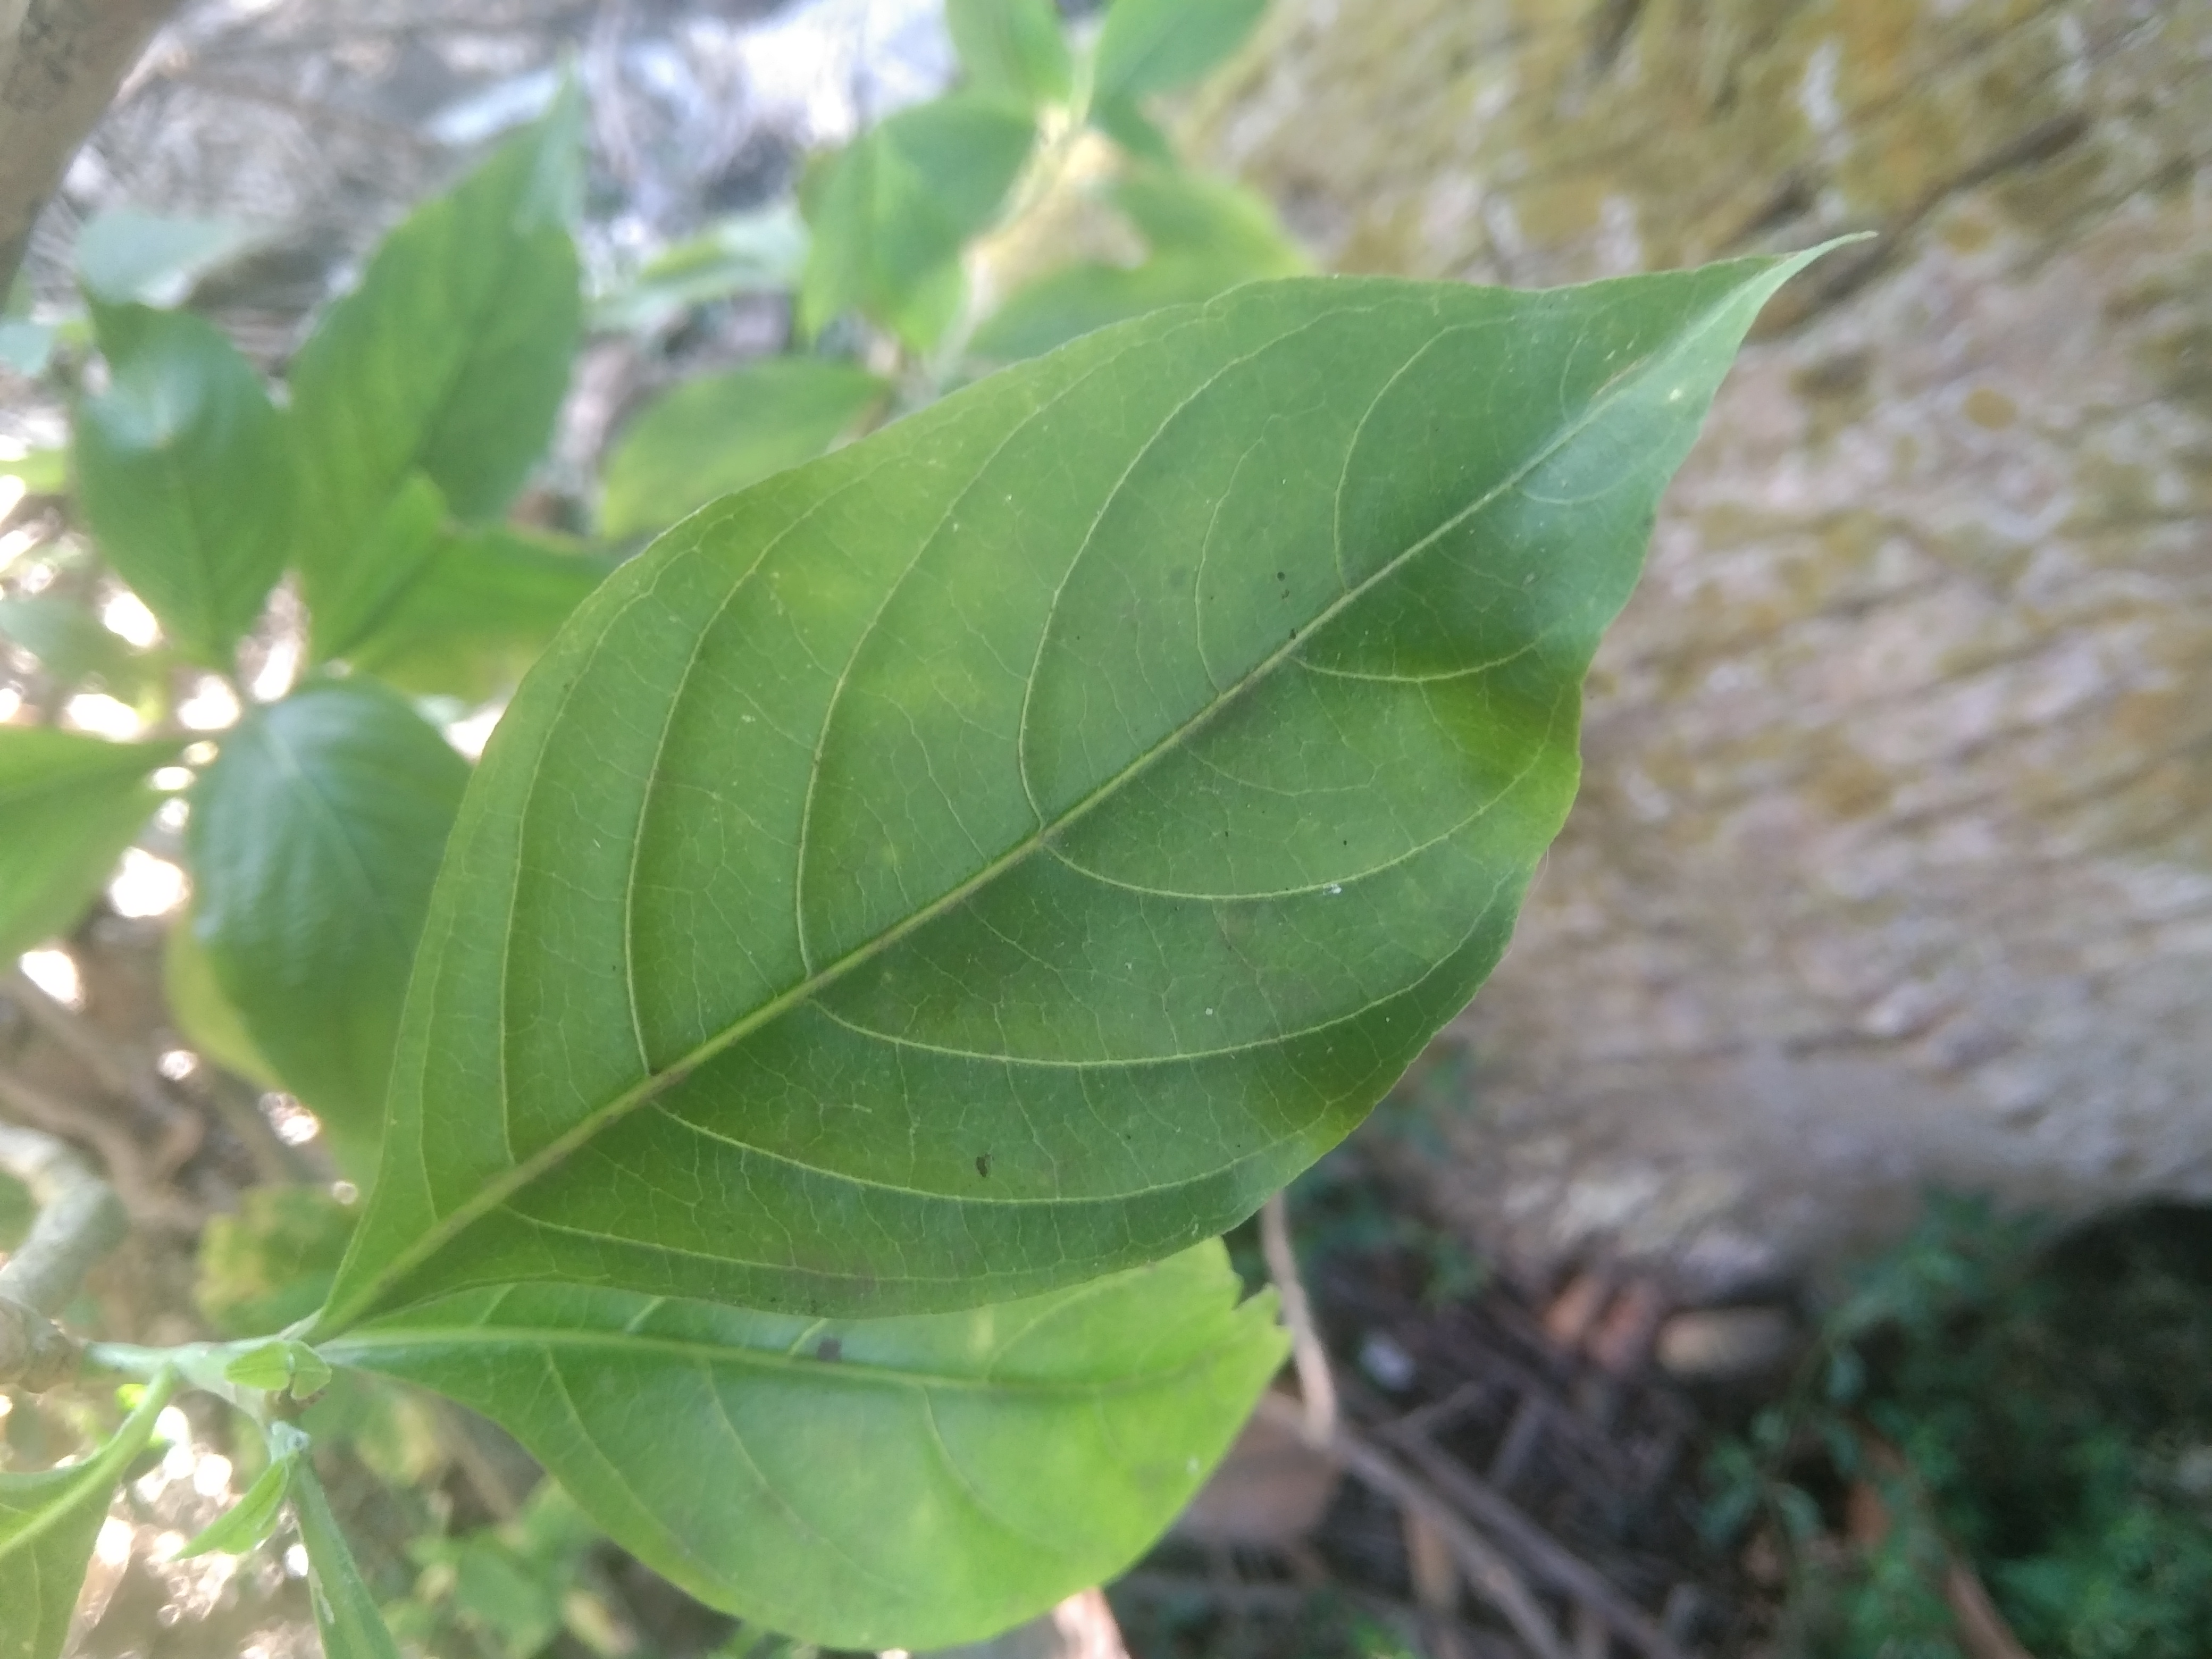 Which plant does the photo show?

vasaka
